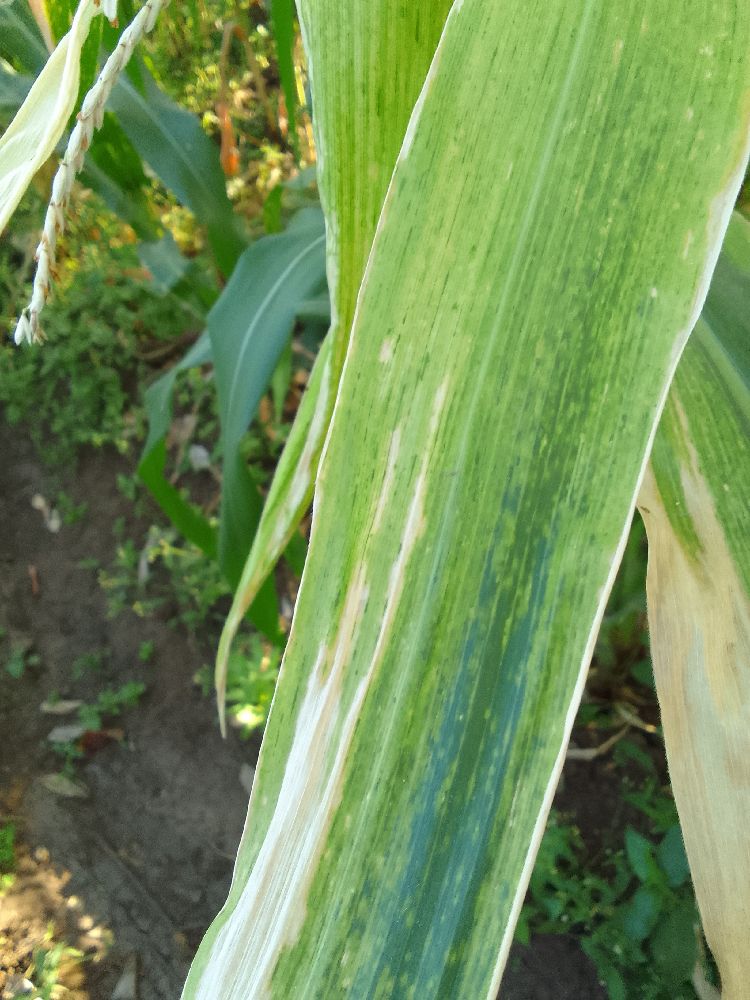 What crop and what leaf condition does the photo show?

maize, maize lethal necrosis
